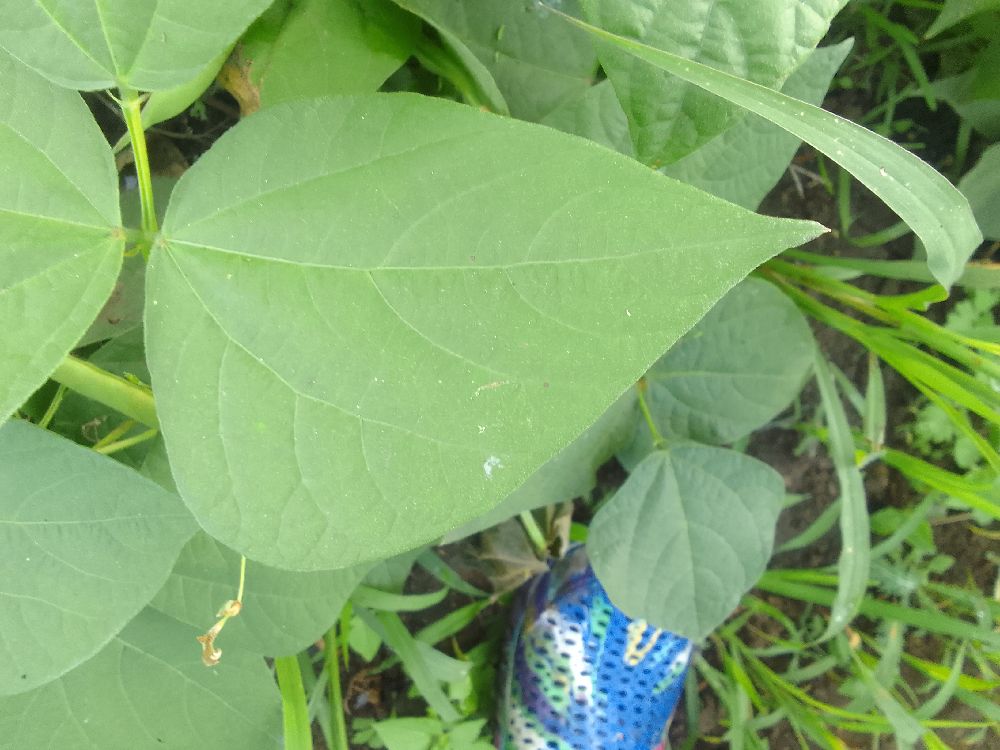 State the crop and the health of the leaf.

common bean, healthy
